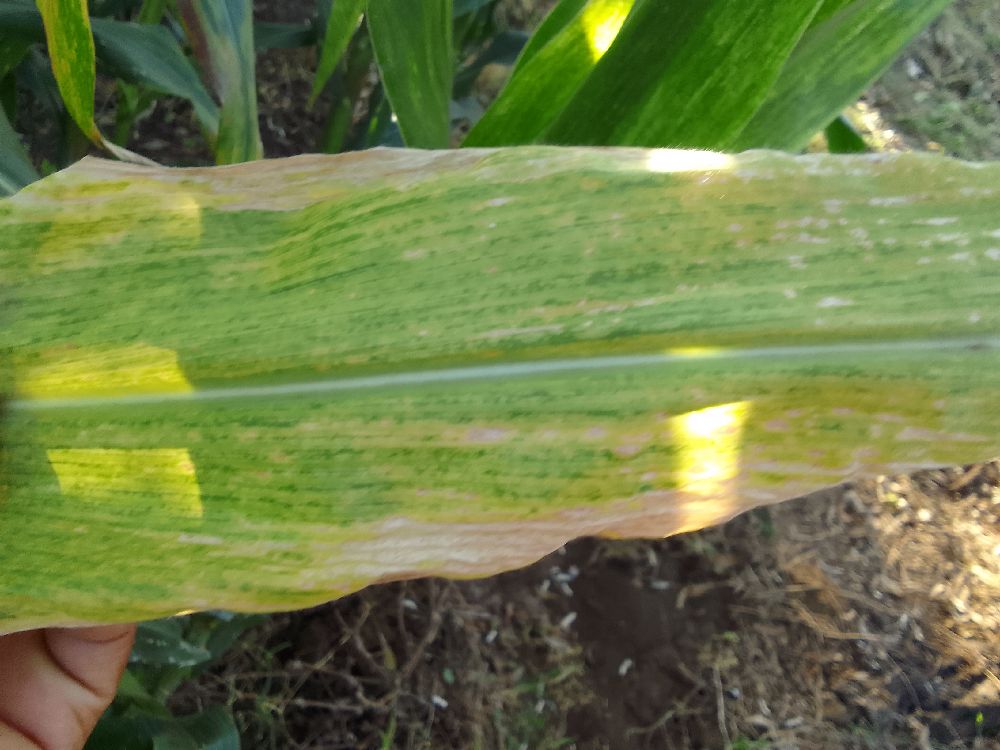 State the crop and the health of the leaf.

maize, maize lethal necrosis
